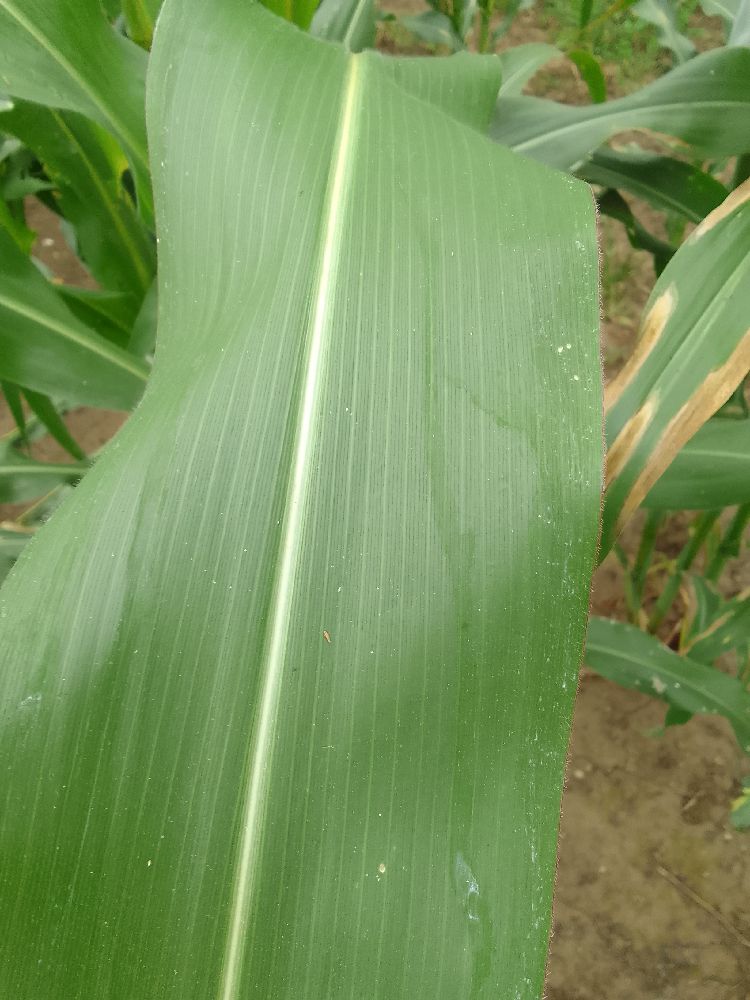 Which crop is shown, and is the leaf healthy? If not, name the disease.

maize, healthy
